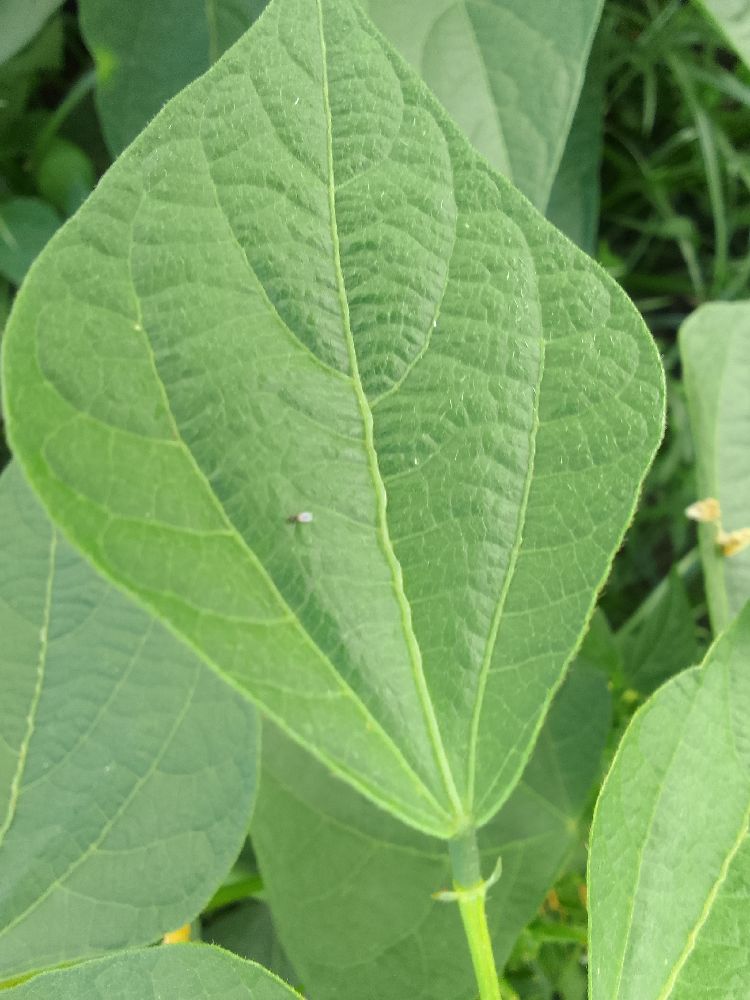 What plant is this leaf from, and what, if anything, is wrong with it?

common bean, healthy
